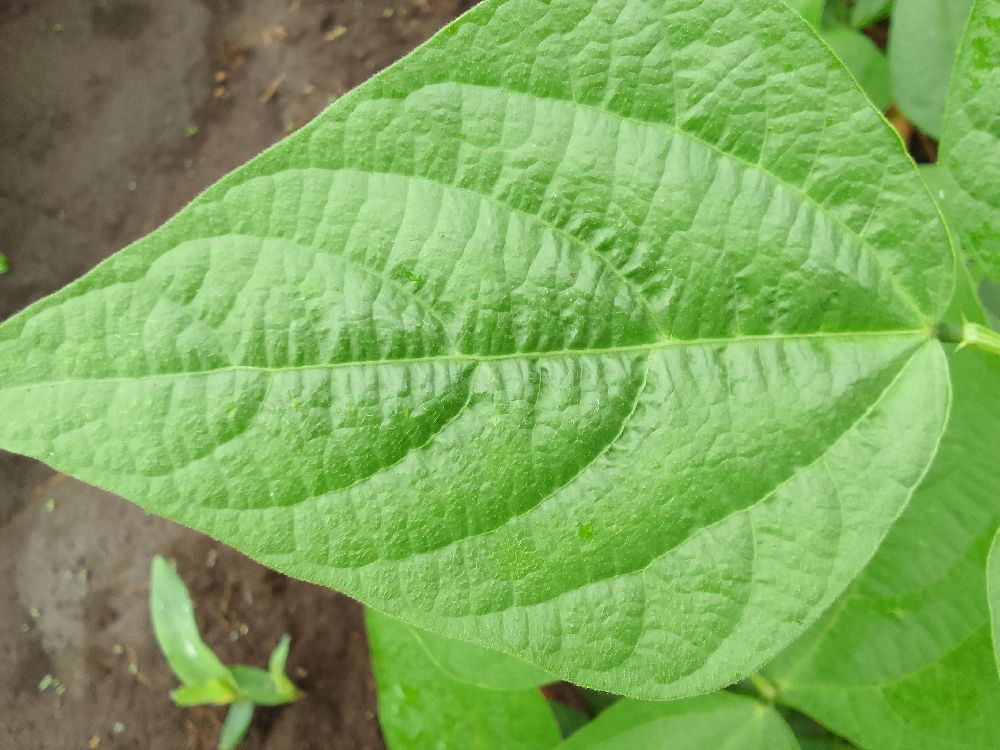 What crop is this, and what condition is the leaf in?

common bean, healthy
